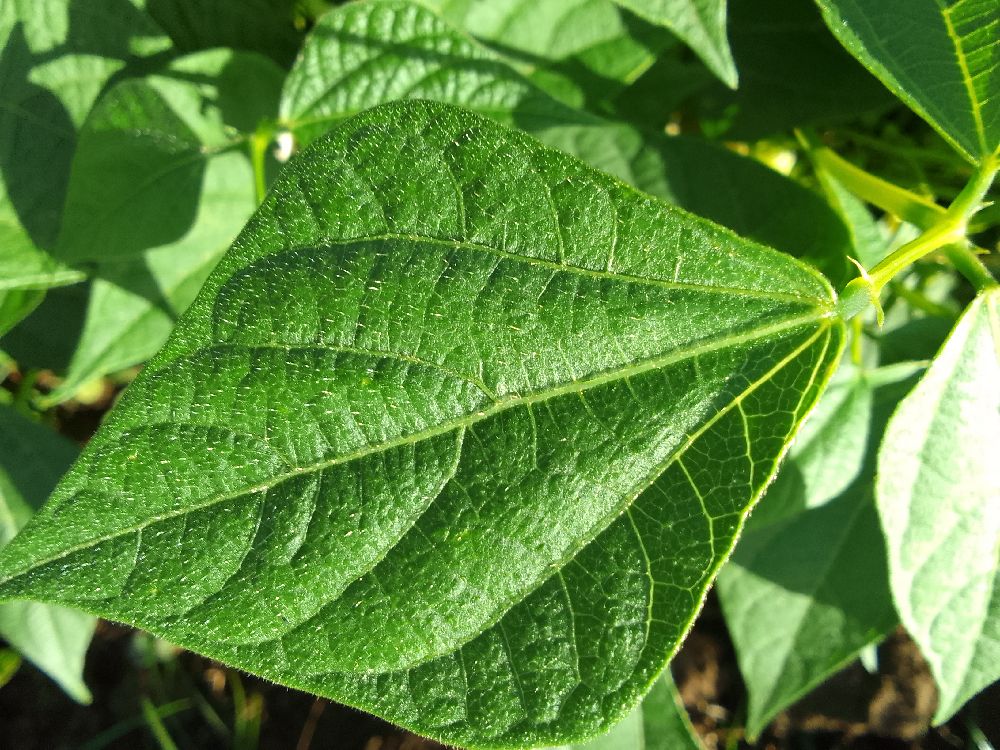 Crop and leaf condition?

common bean, healthy
